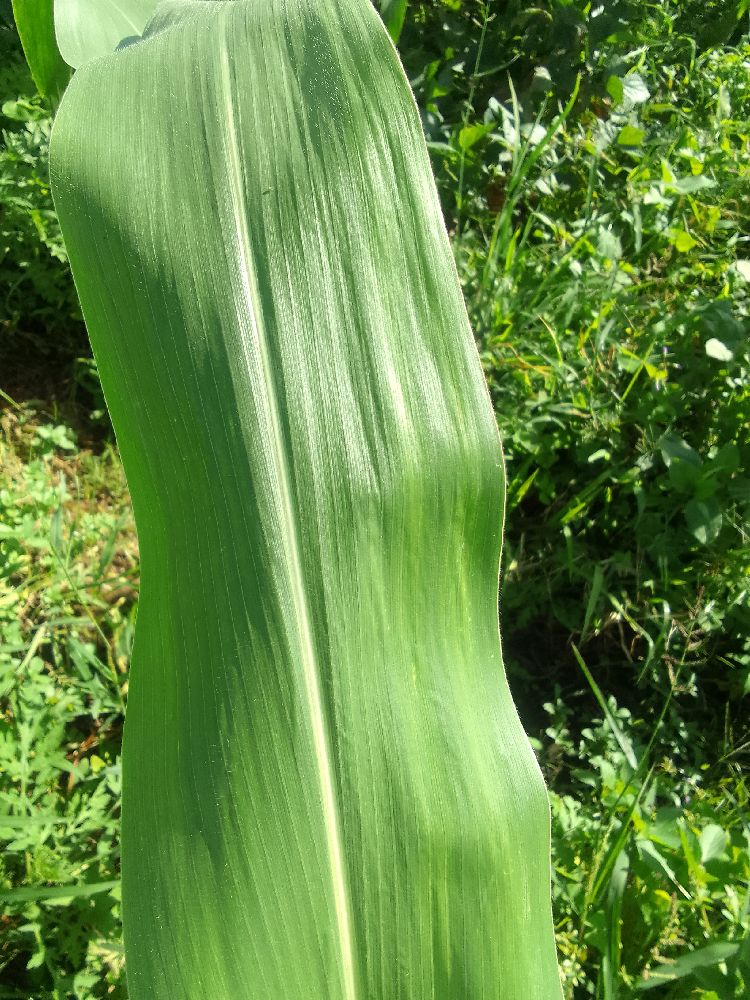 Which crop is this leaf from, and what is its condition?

maize, healthy
